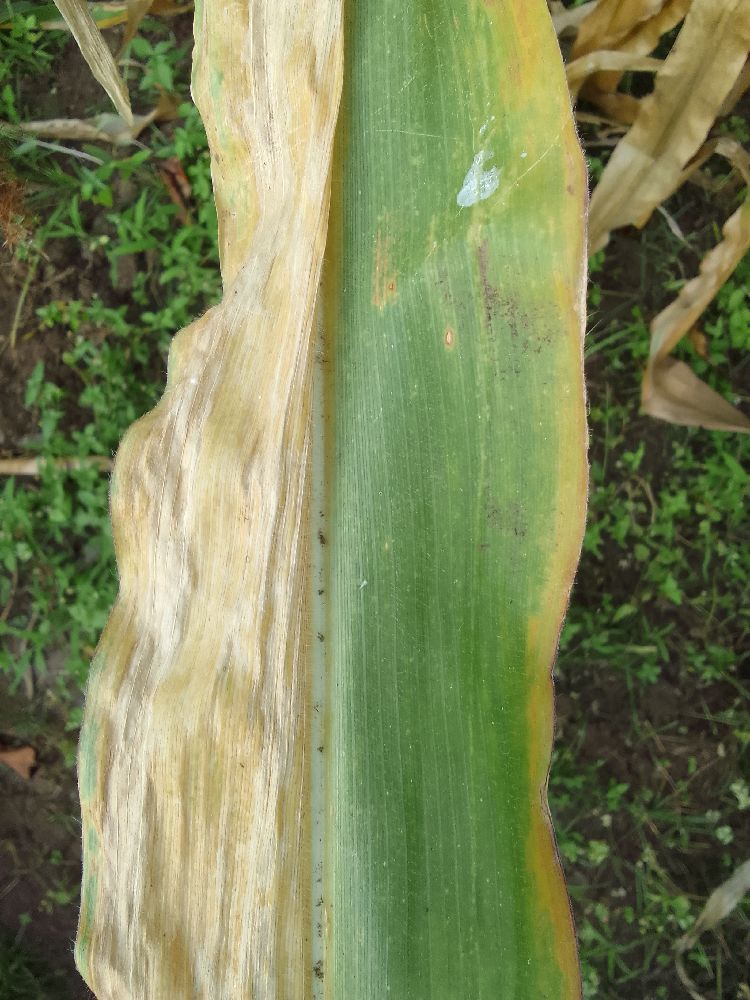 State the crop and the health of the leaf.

maize, maize lethal necrosis
